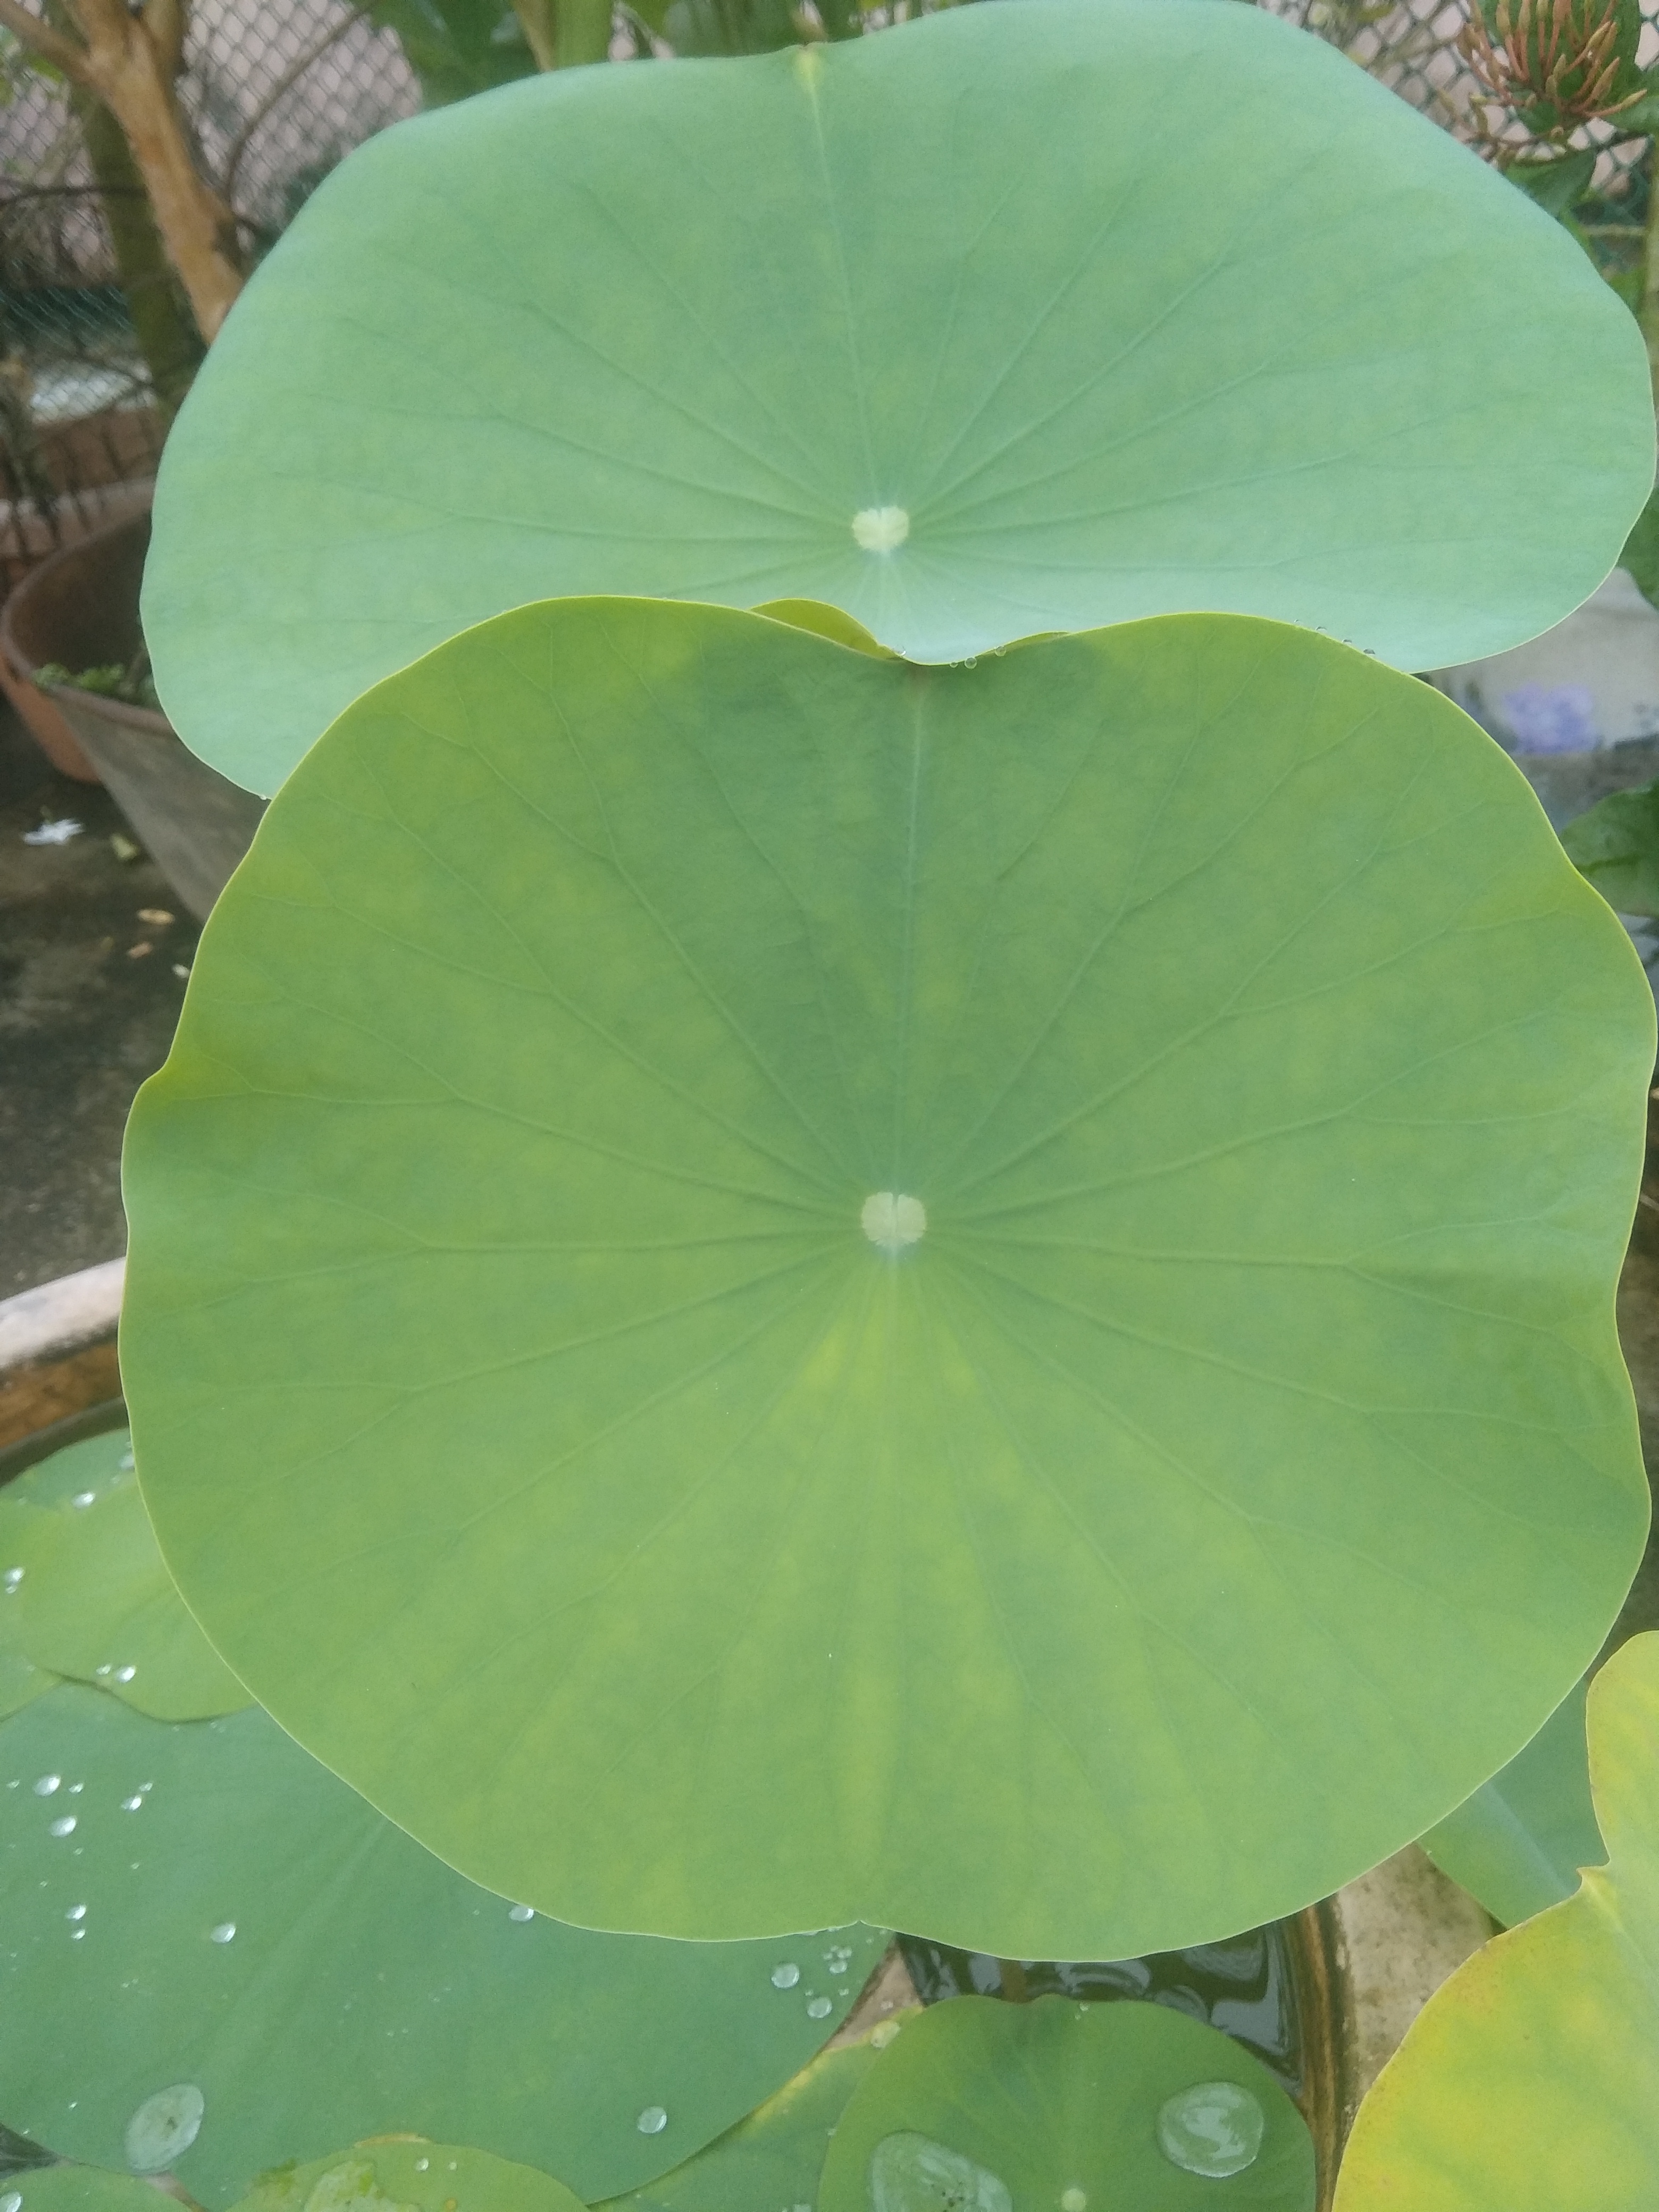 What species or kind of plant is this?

lotus
